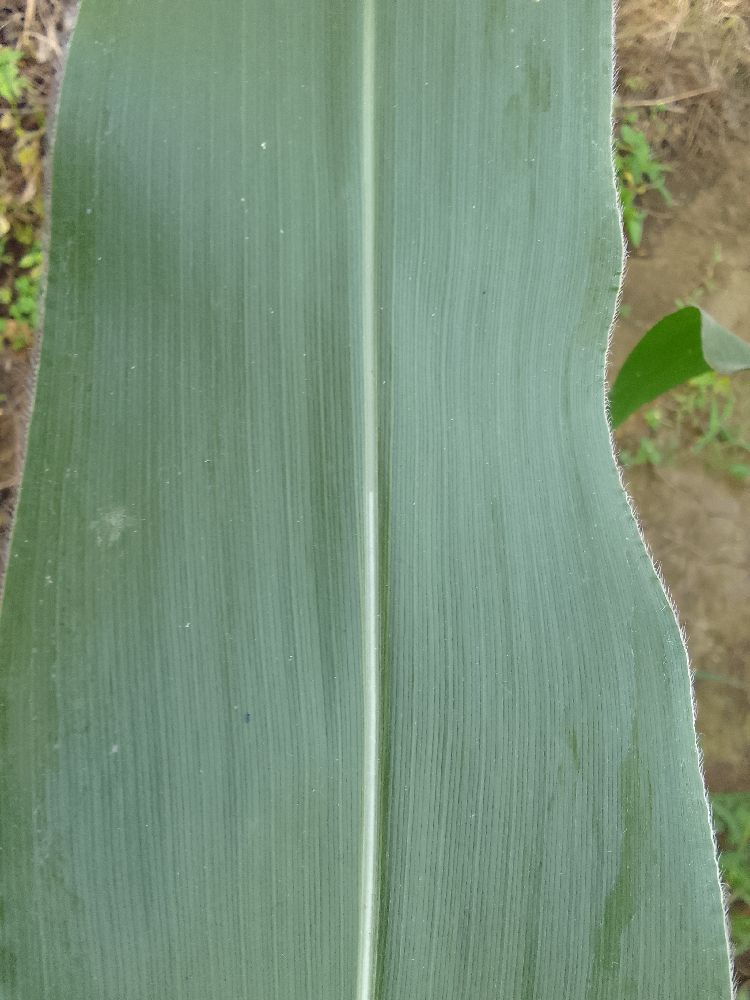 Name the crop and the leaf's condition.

maize, healthy
